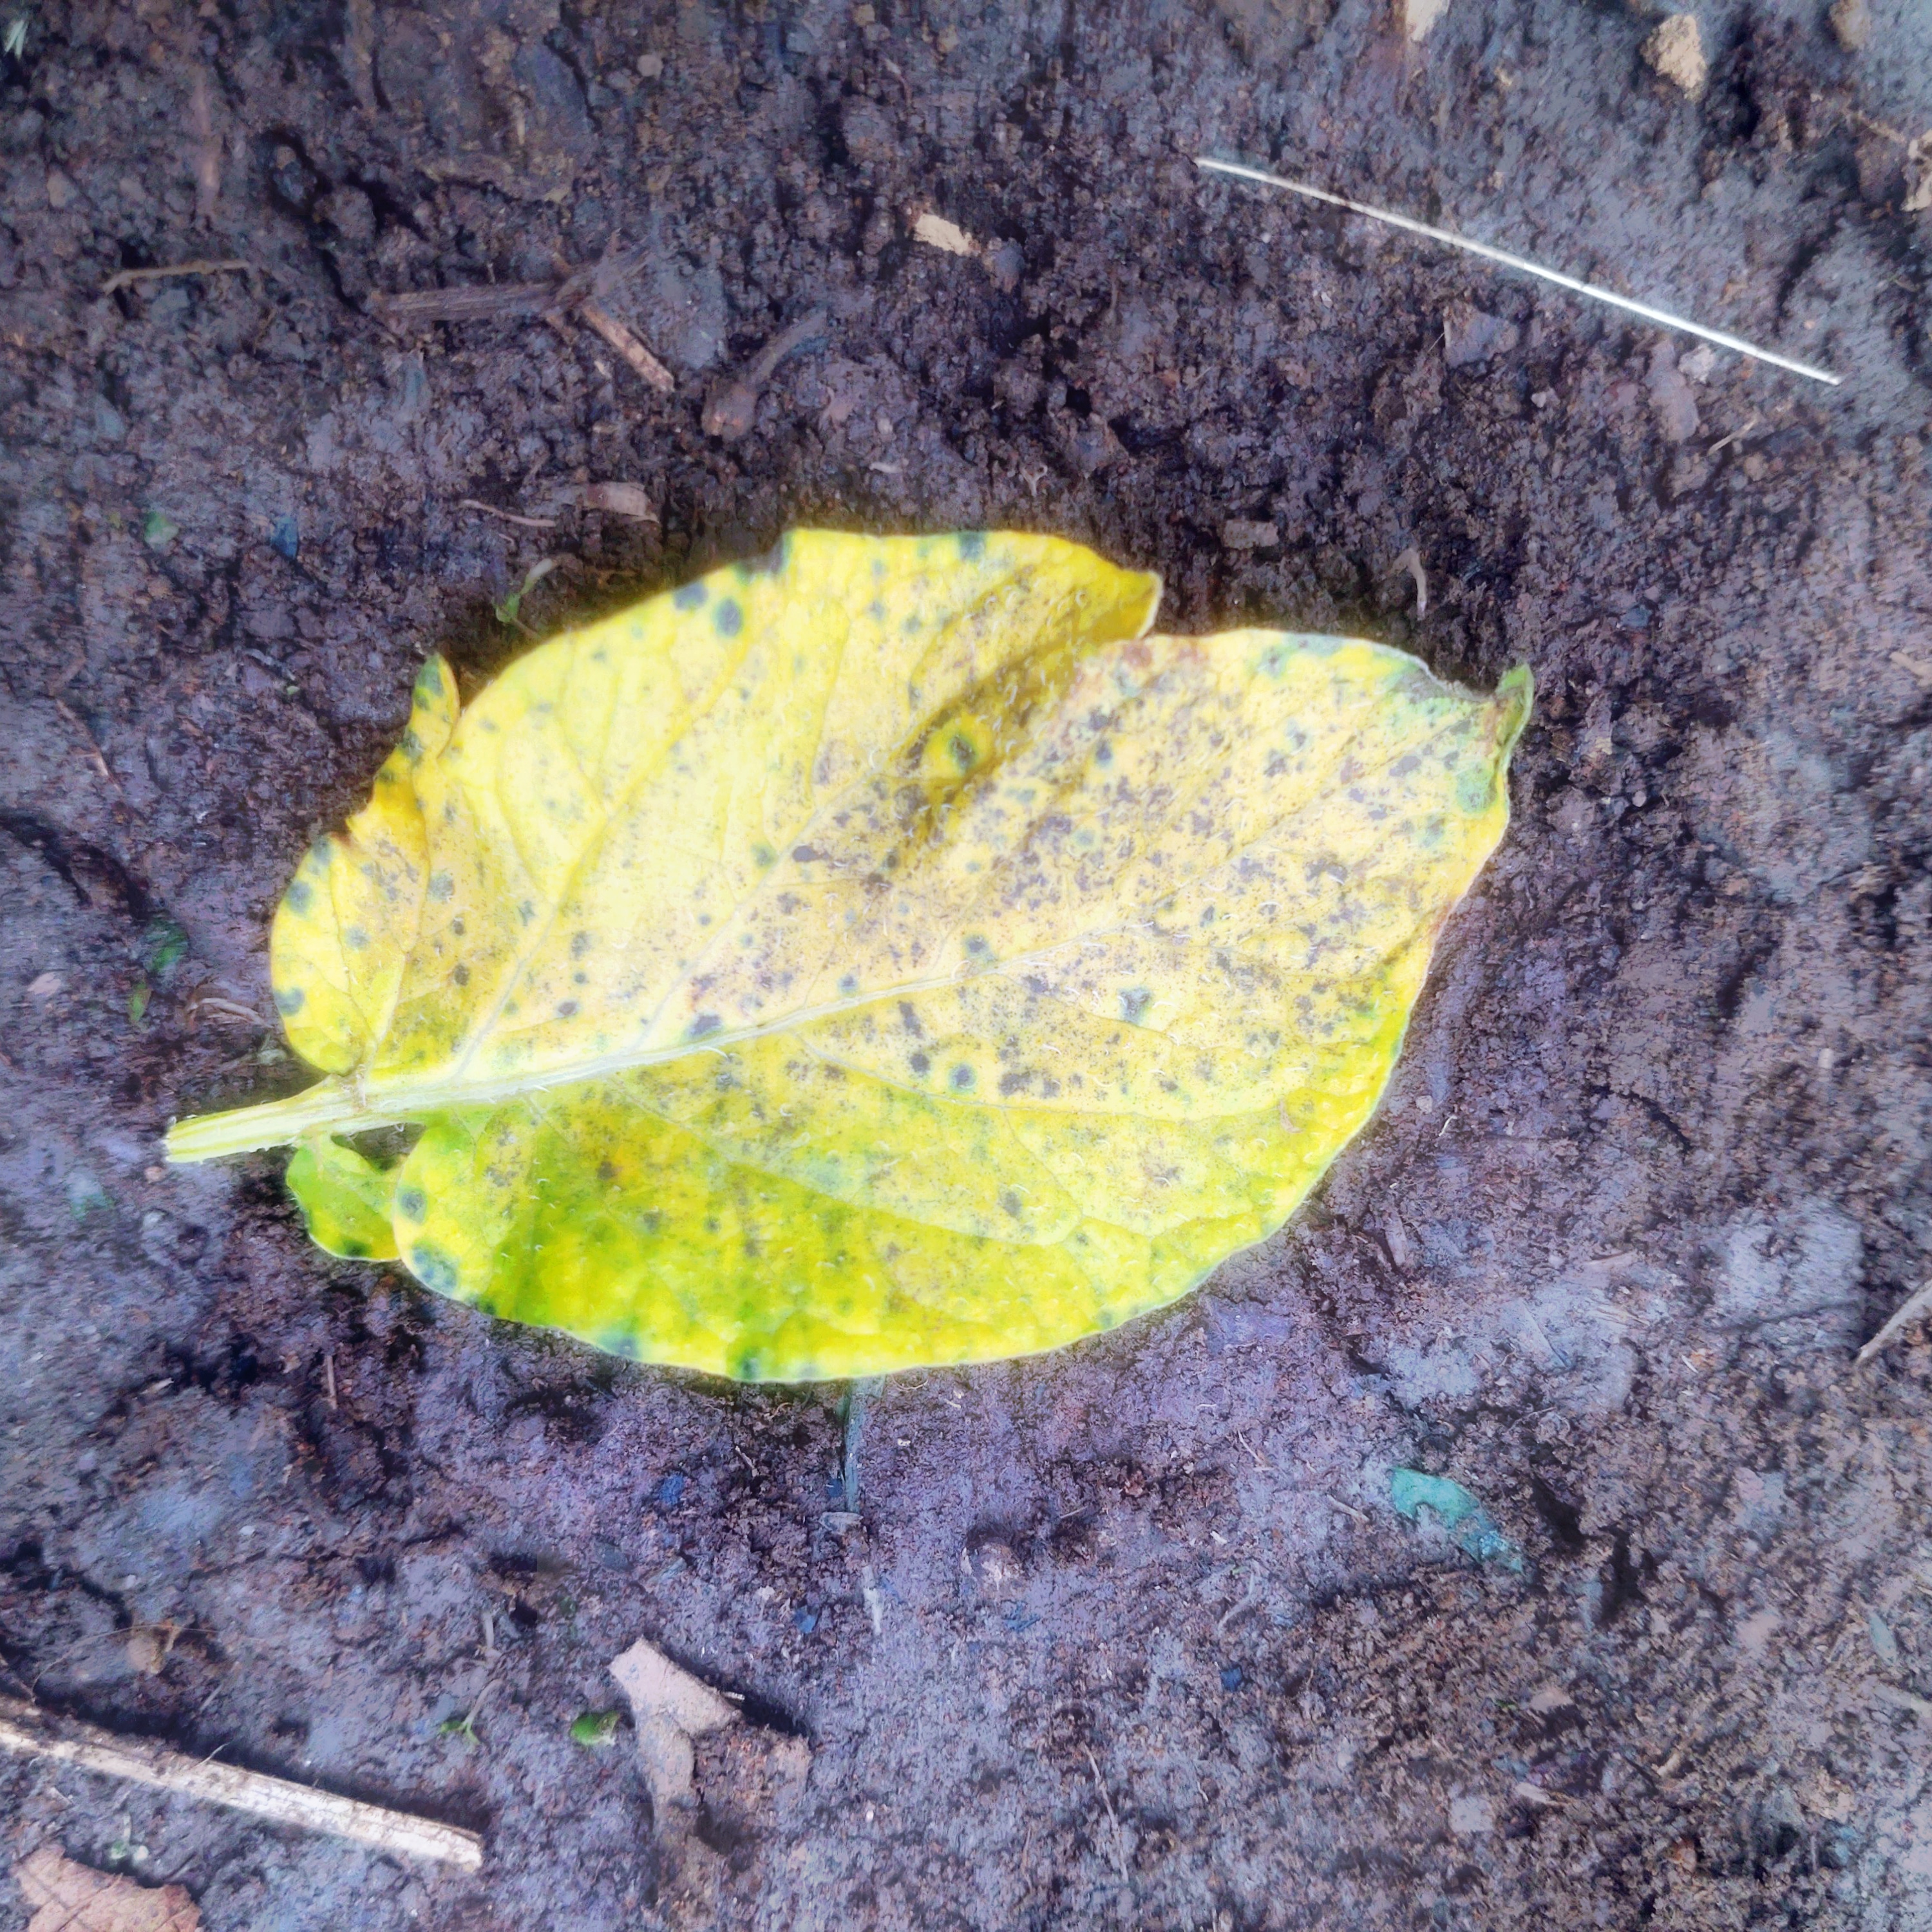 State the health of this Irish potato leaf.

late blight
